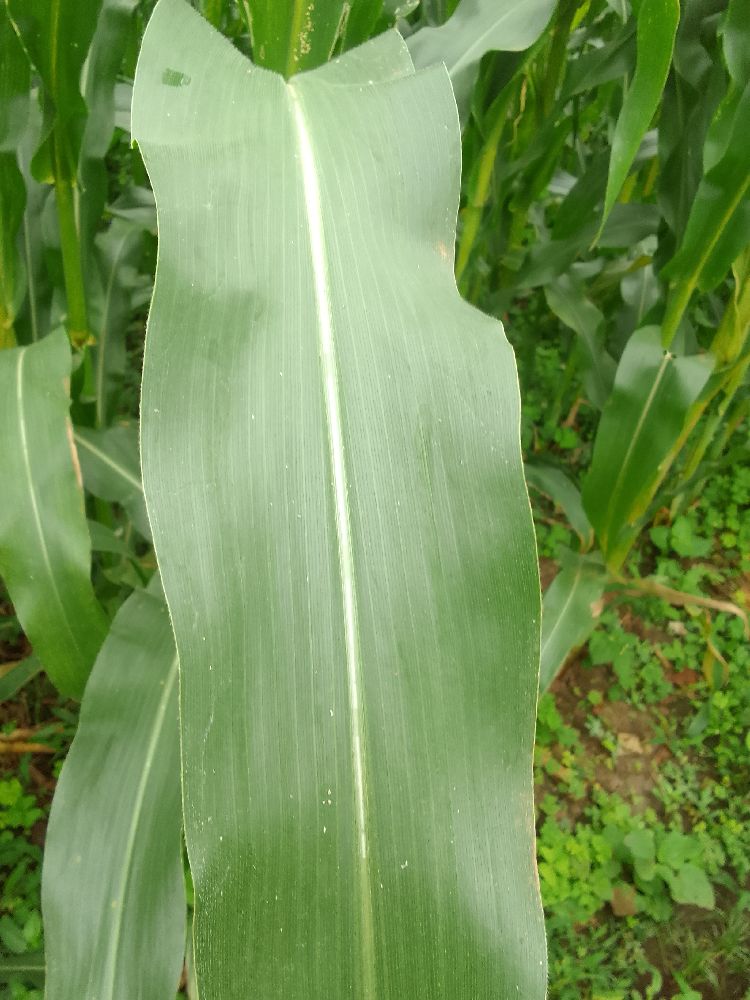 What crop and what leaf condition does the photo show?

maize, healthy
